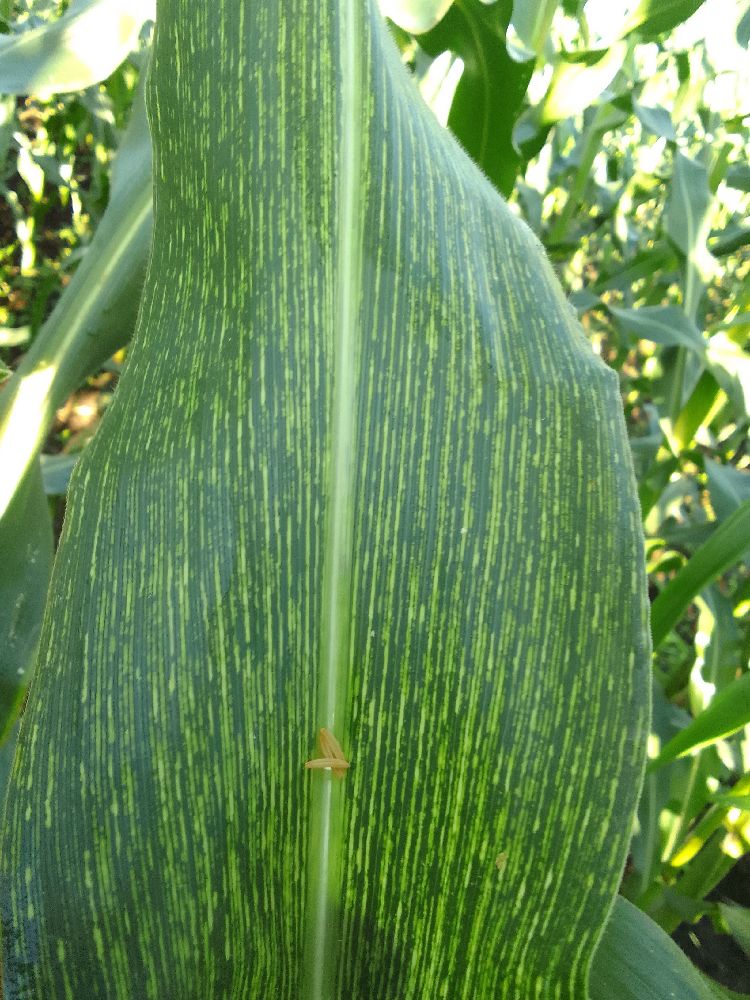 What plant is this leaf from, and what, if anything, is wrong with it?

maize, maize streak virus
